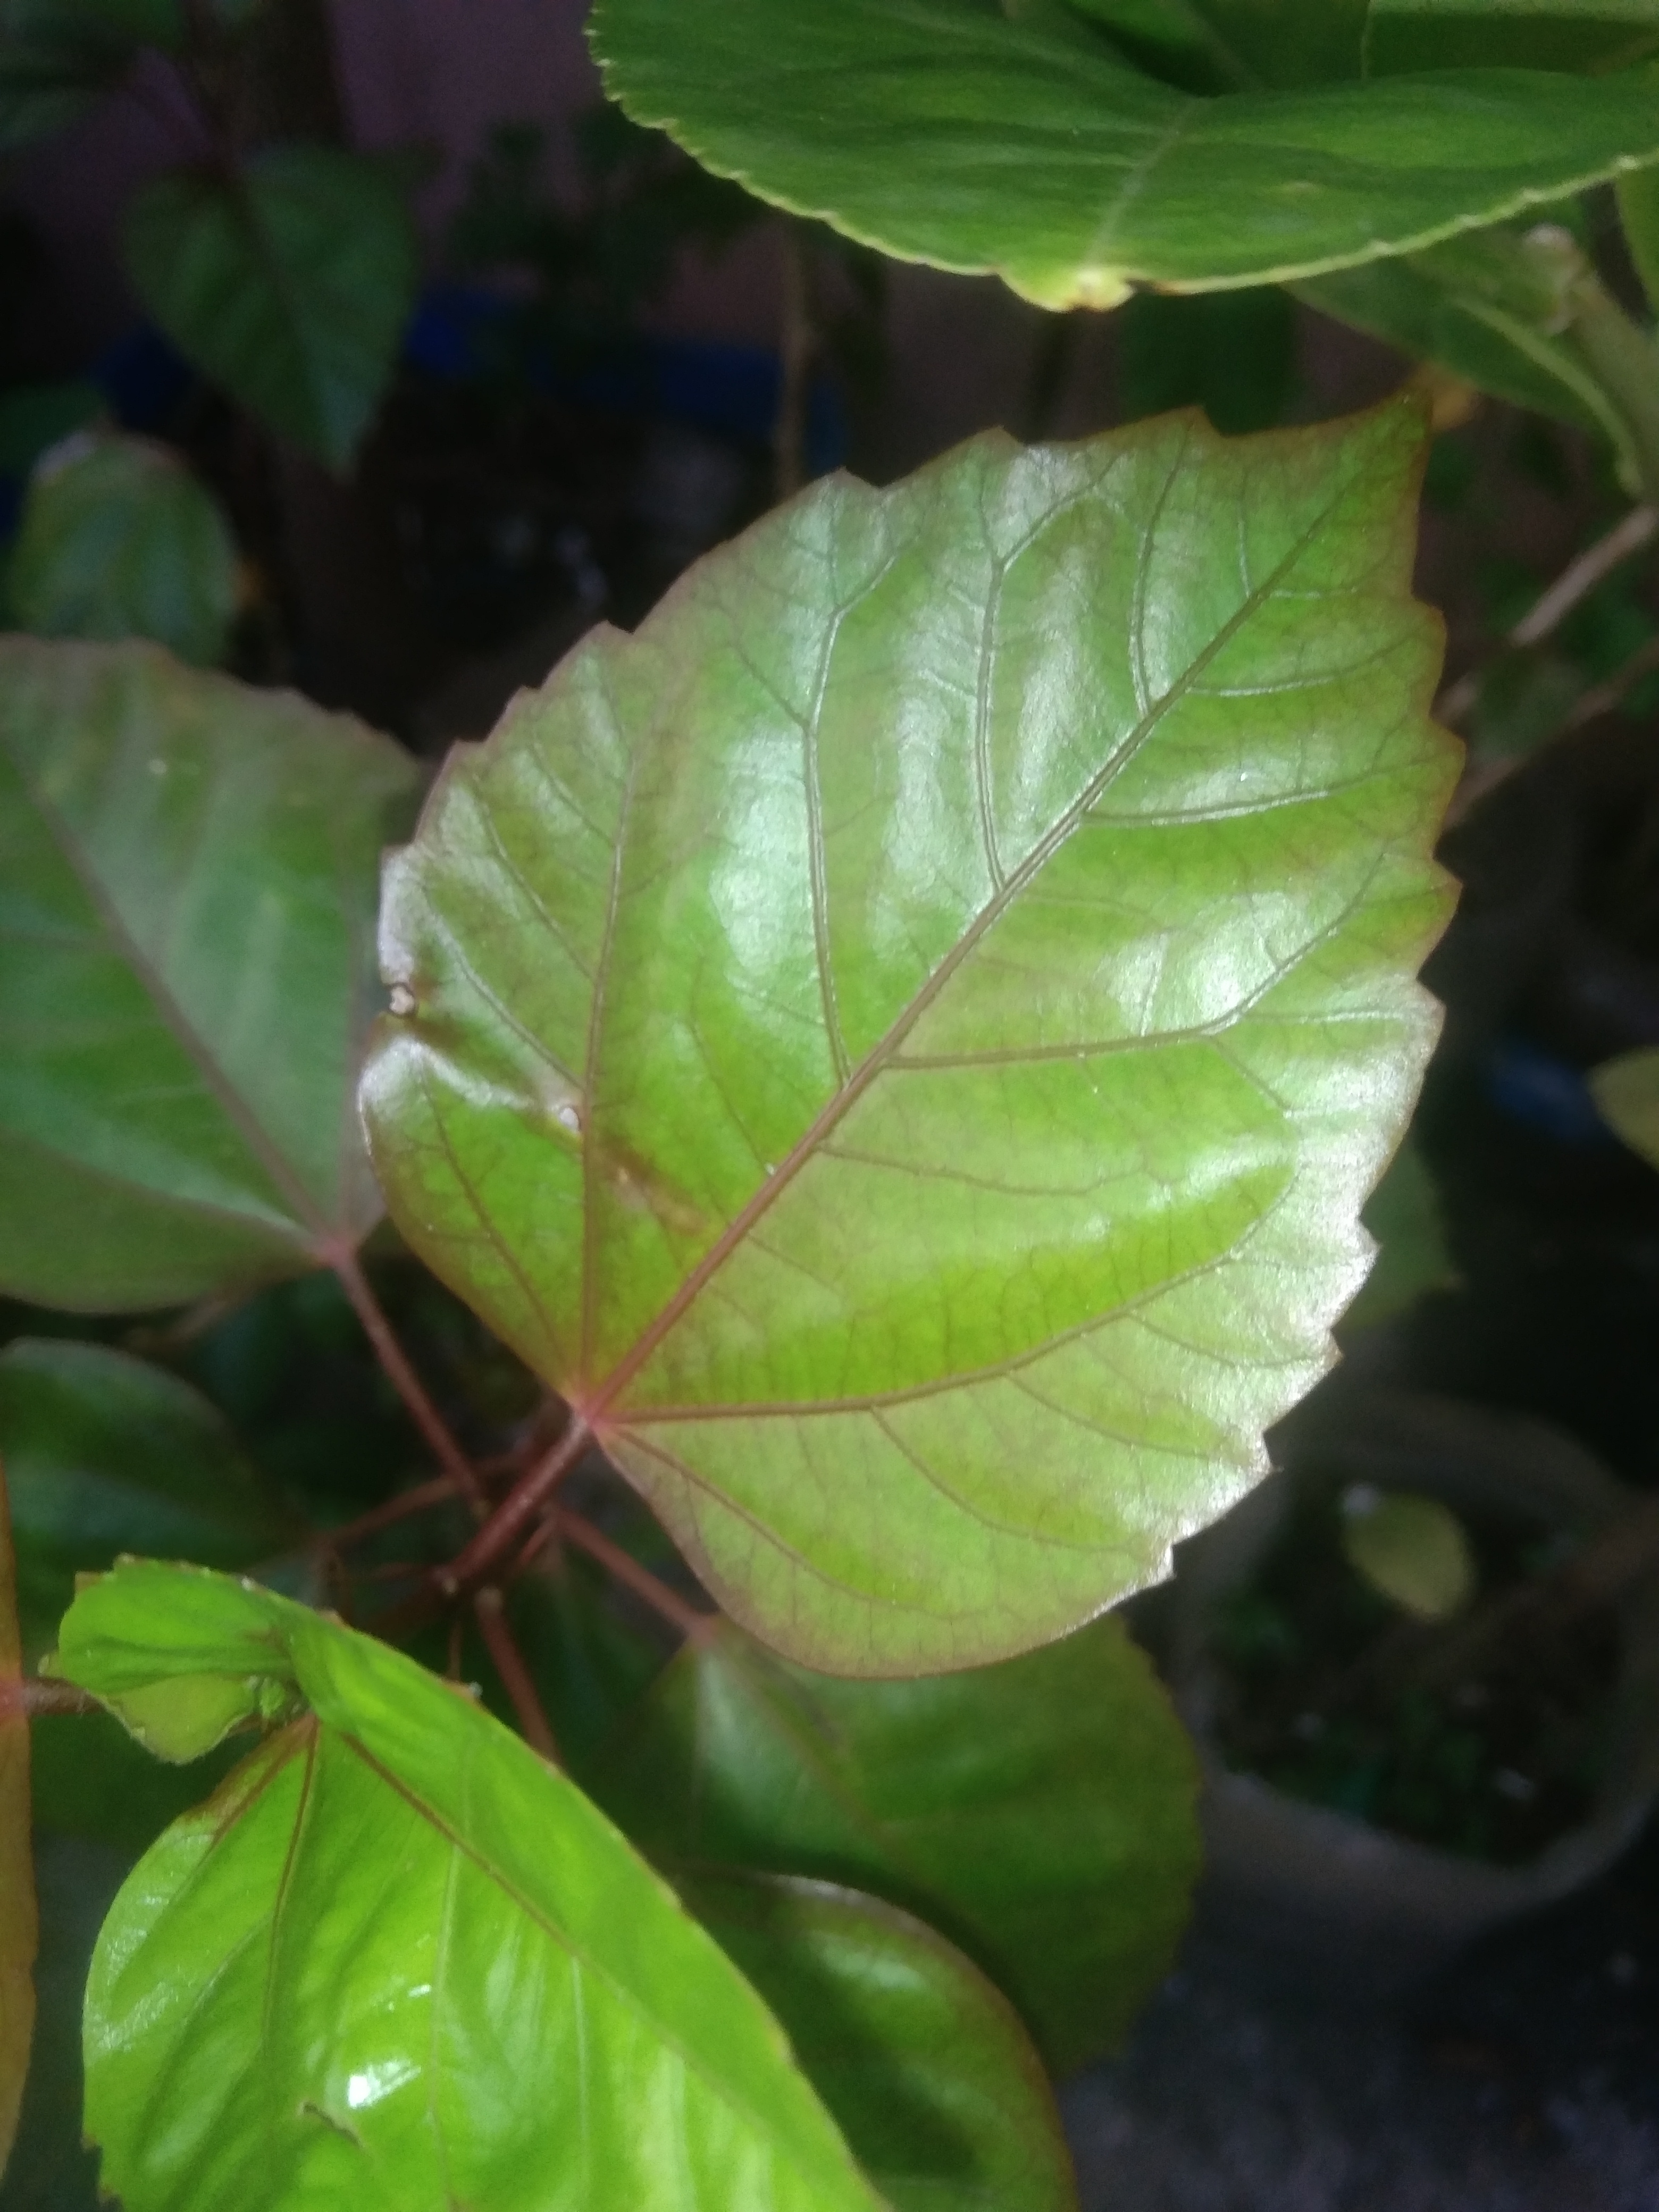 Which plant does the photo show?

hibiscus
